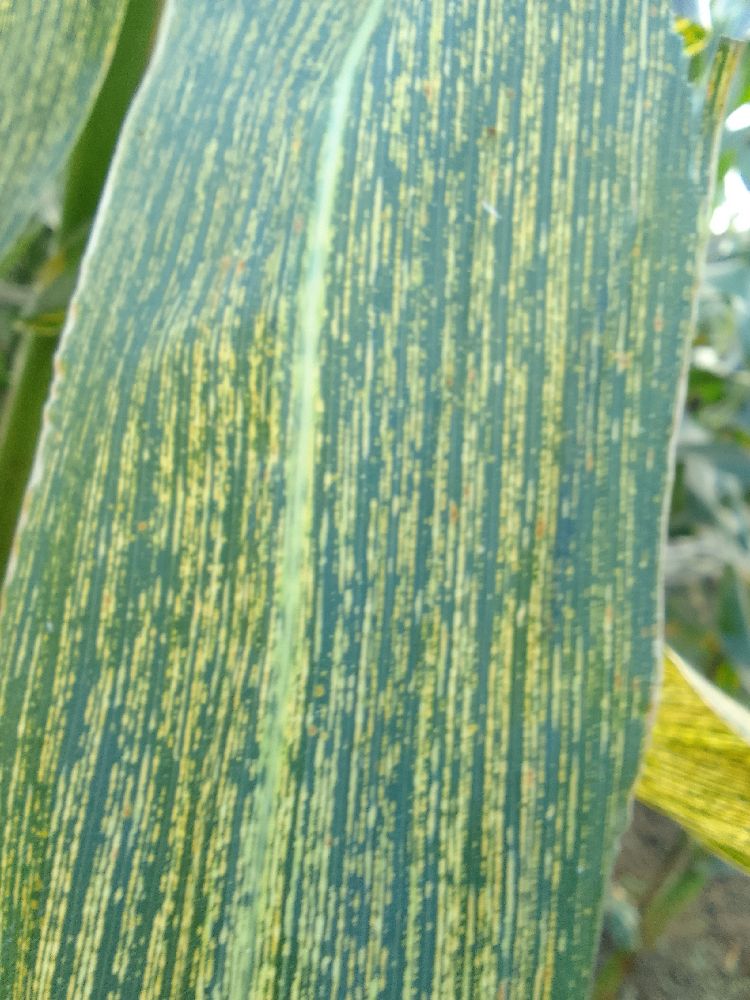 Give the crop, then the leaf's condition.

maize, maize streak virus
